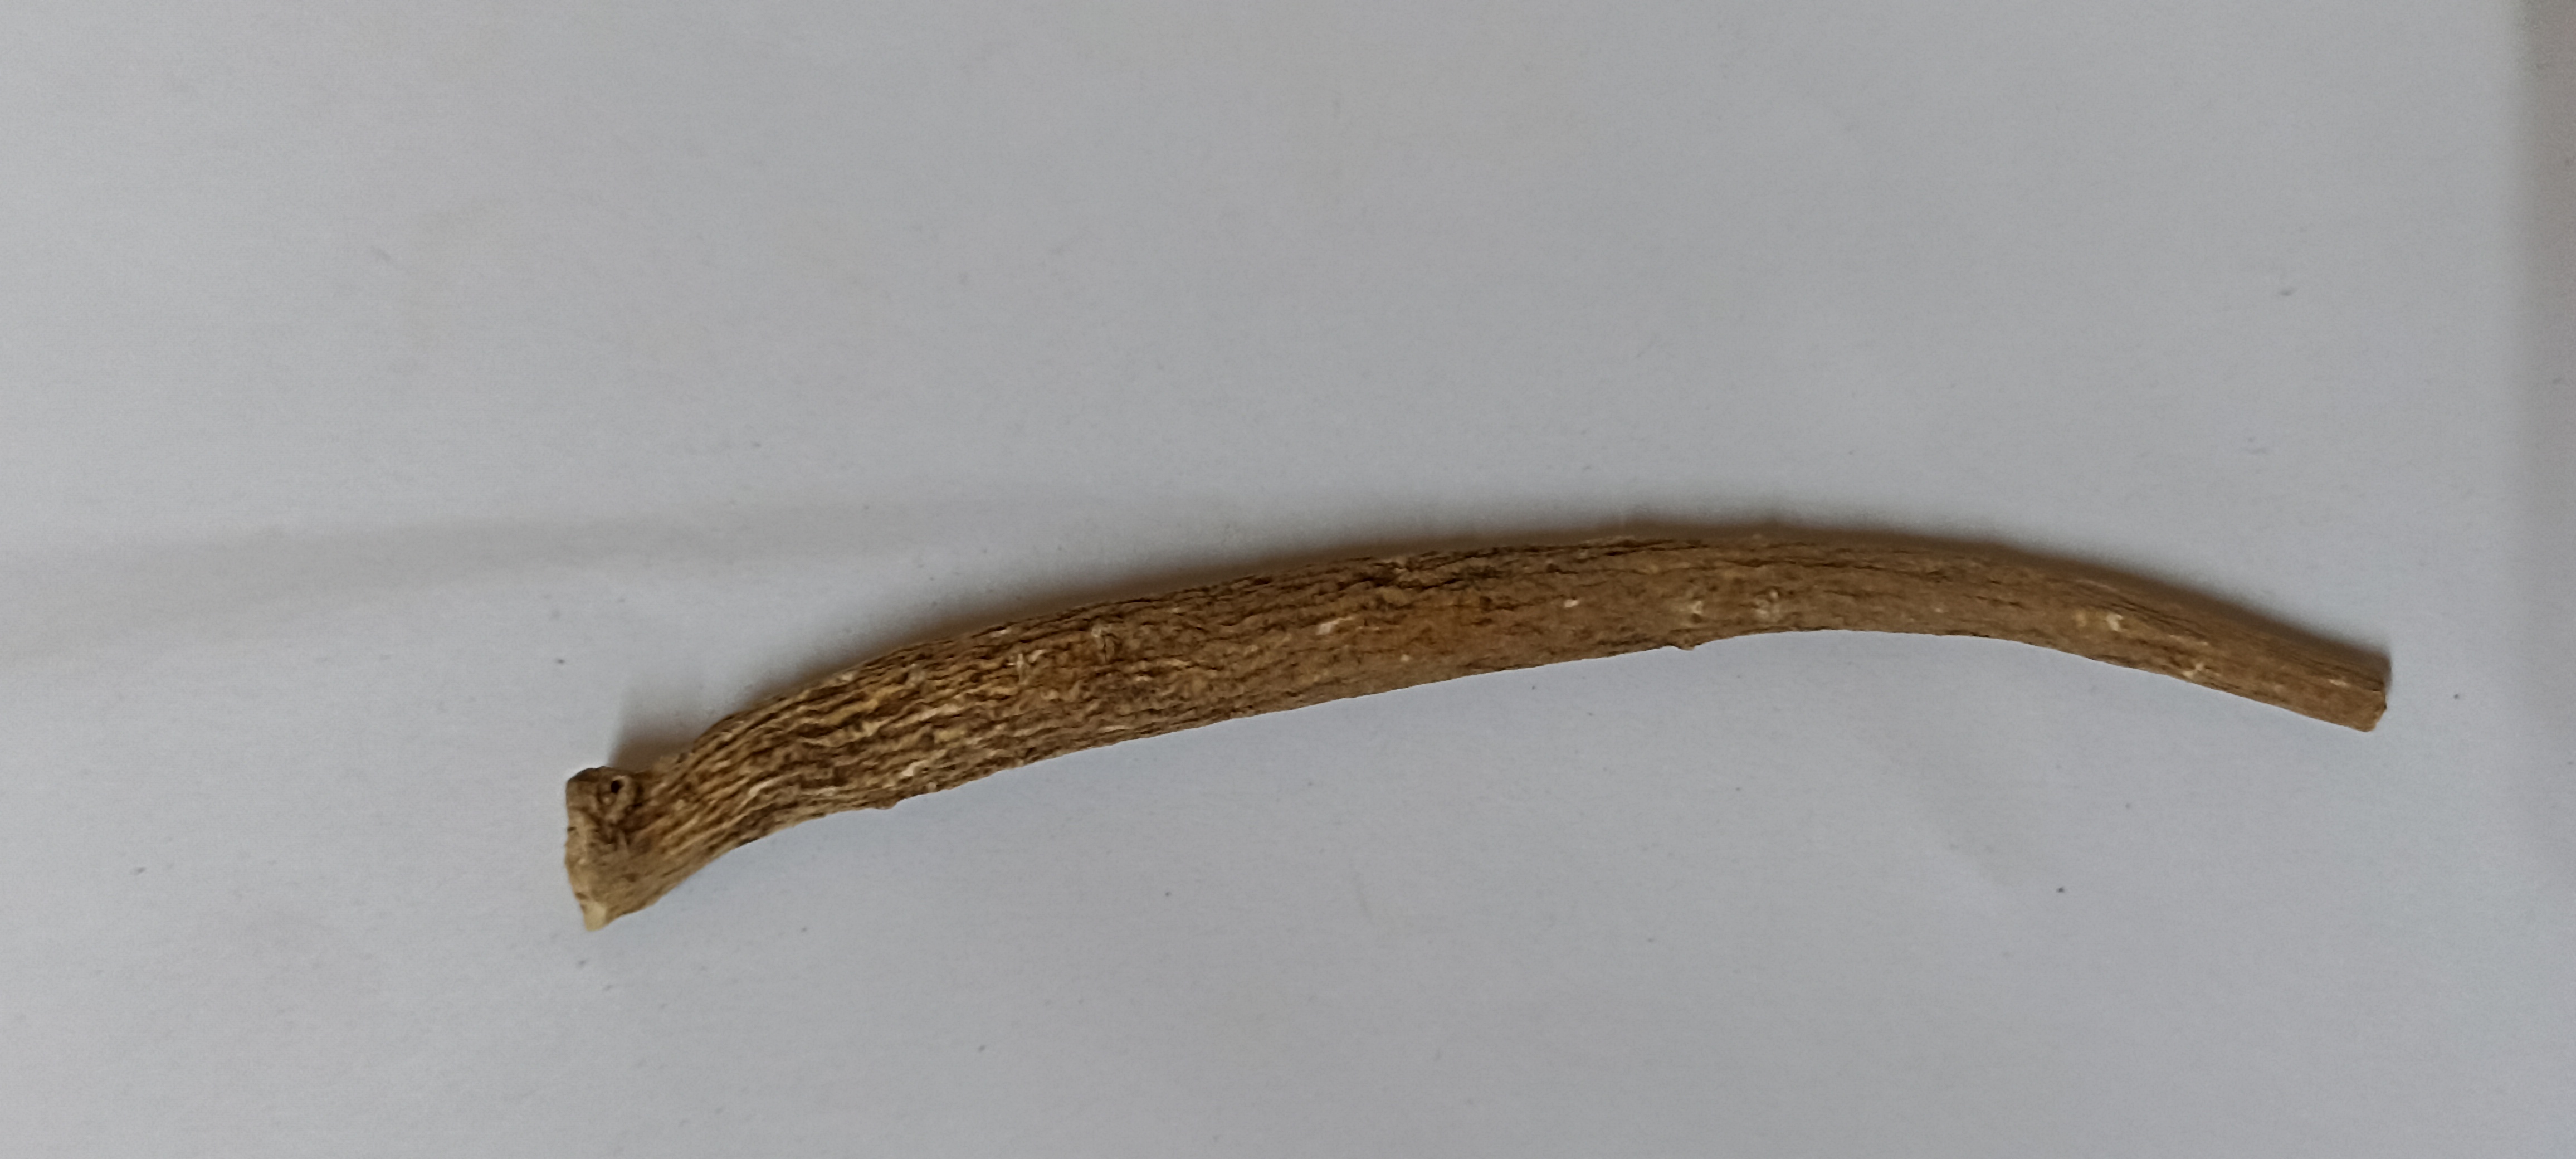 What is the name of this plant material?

ashwagandha
